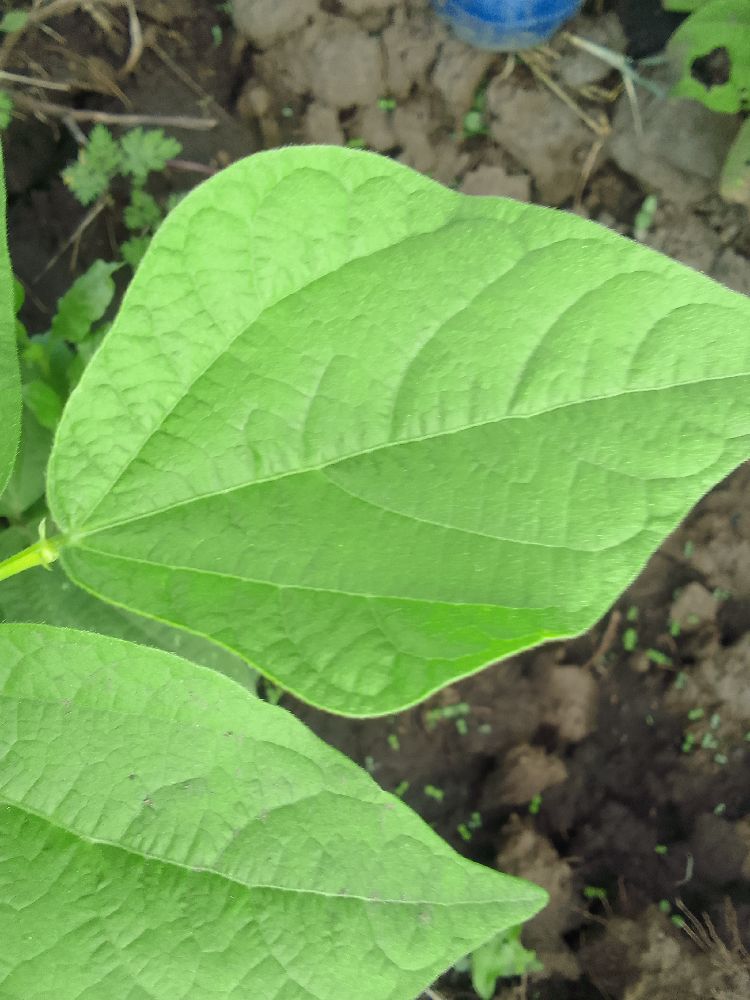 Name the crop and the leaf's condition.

common bean, healthy
